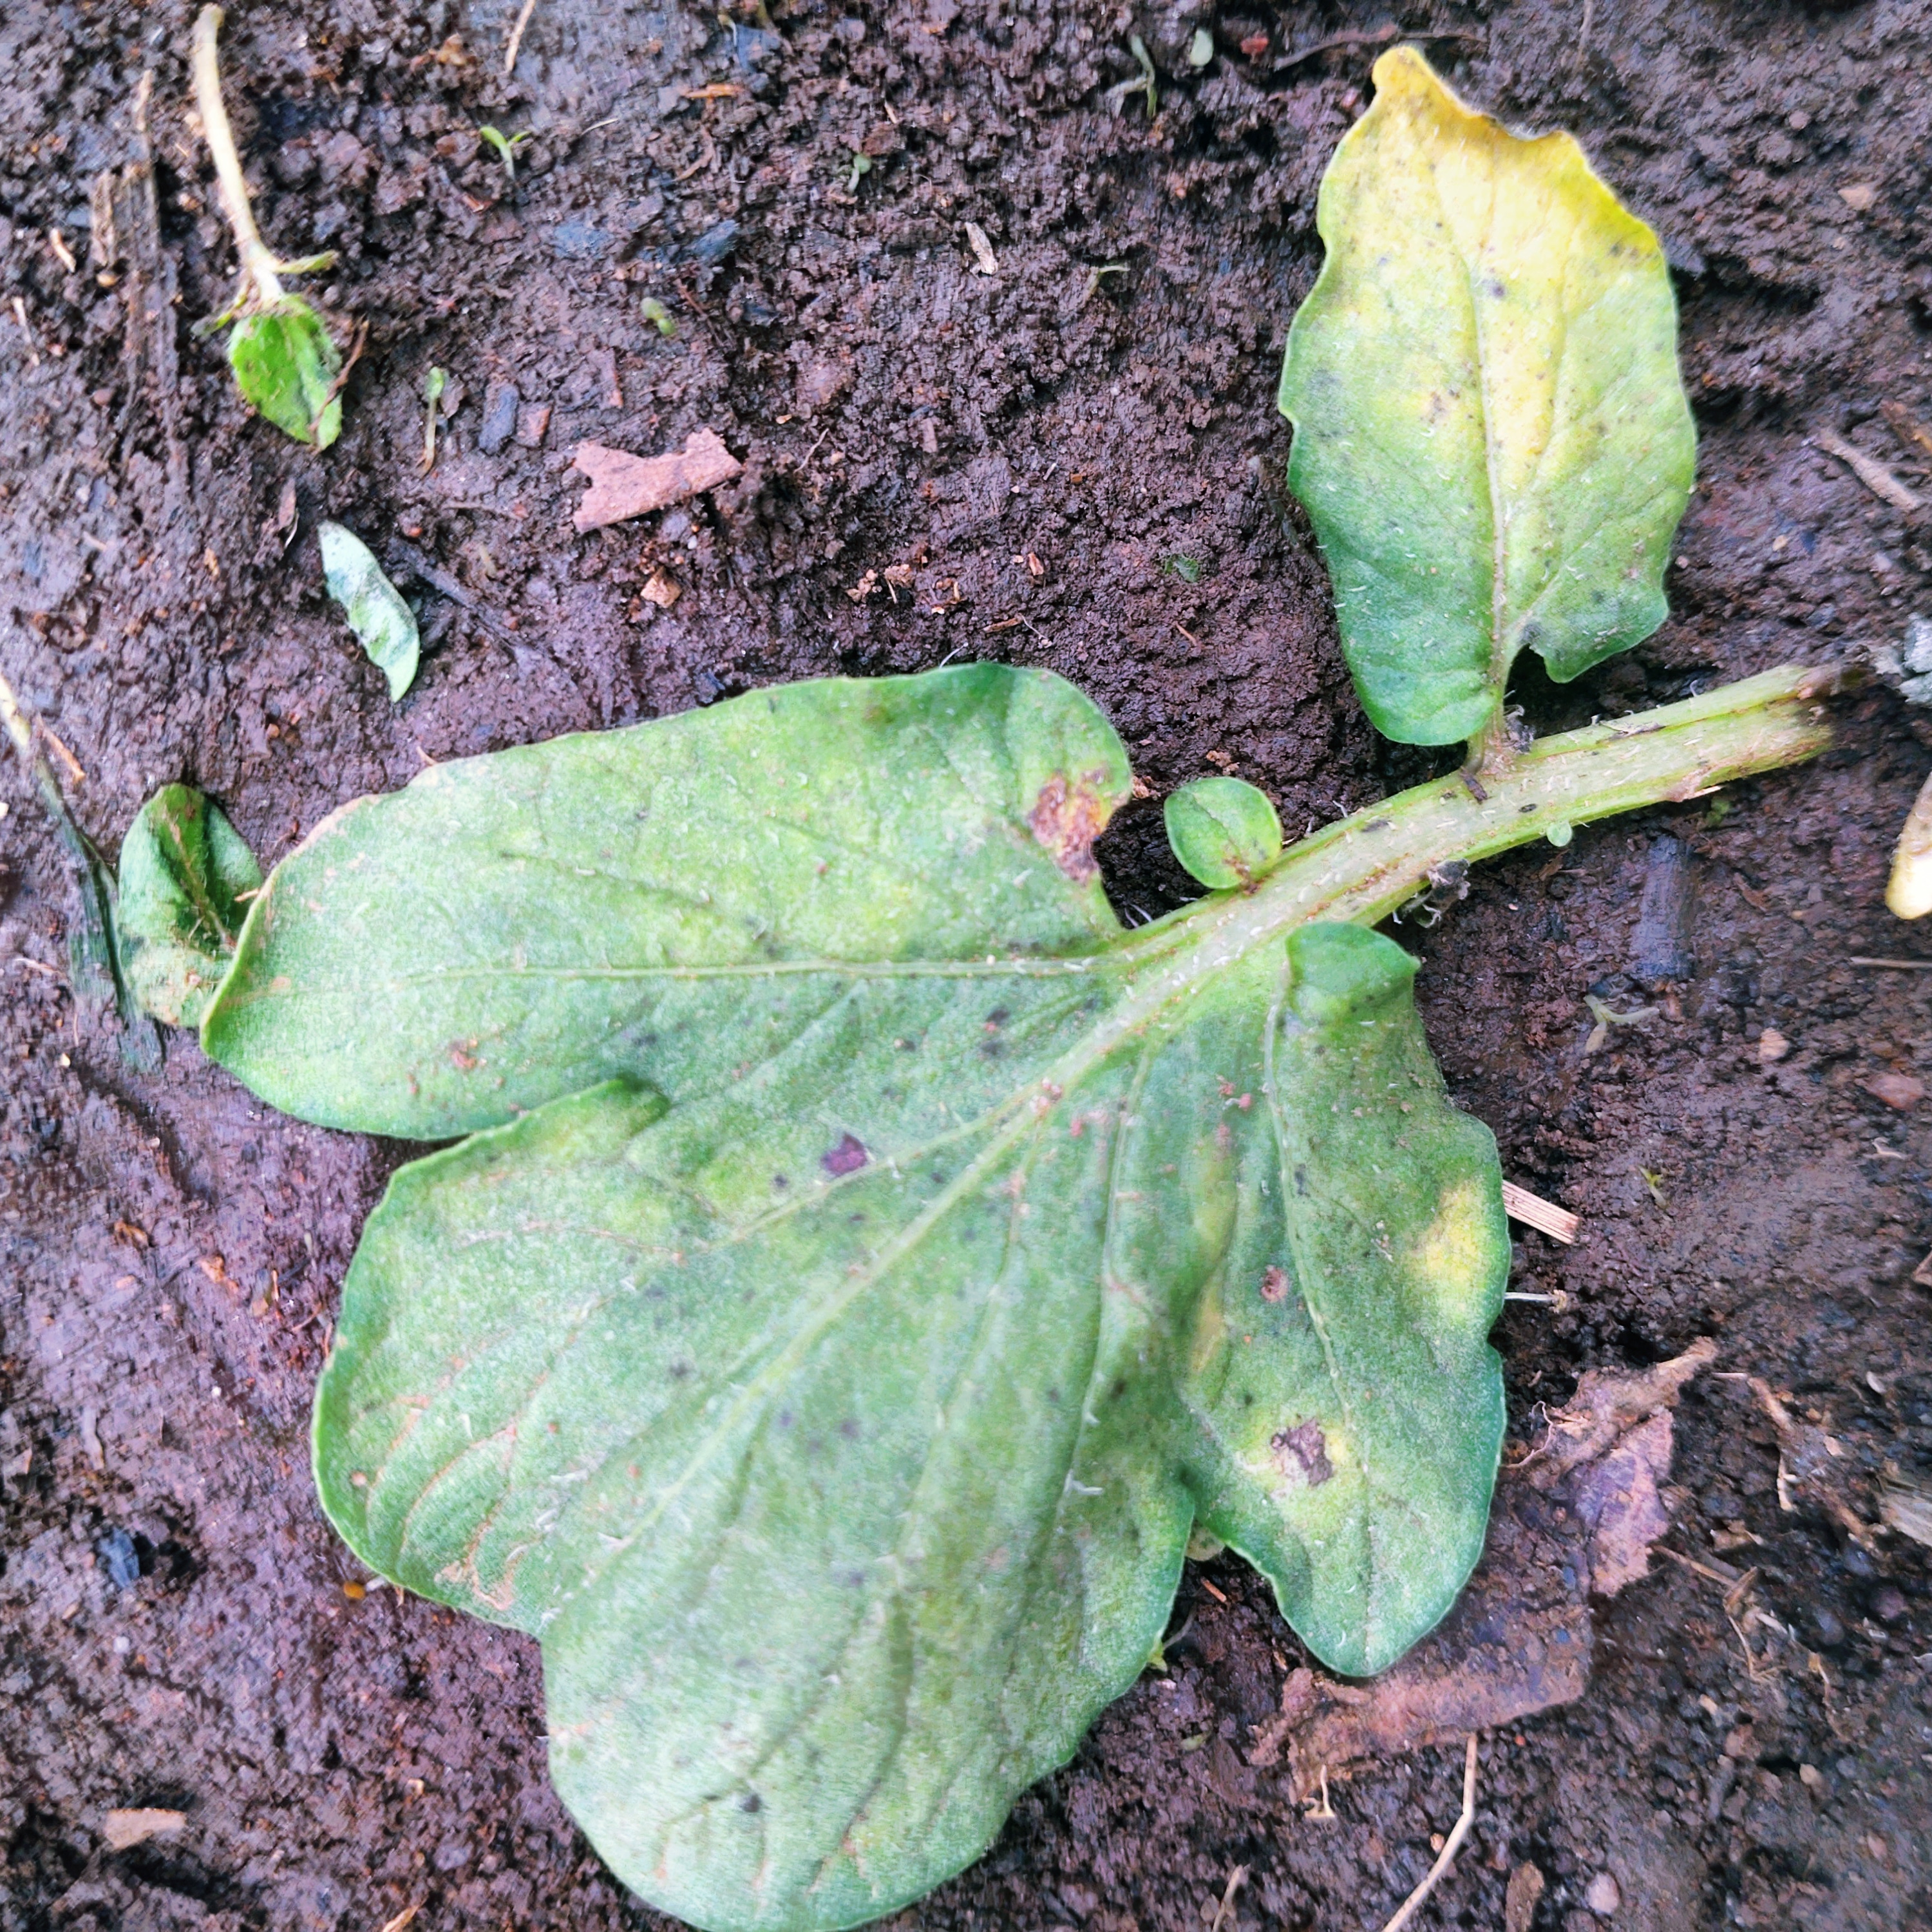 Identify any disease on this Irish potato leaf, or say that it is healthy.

late blight
